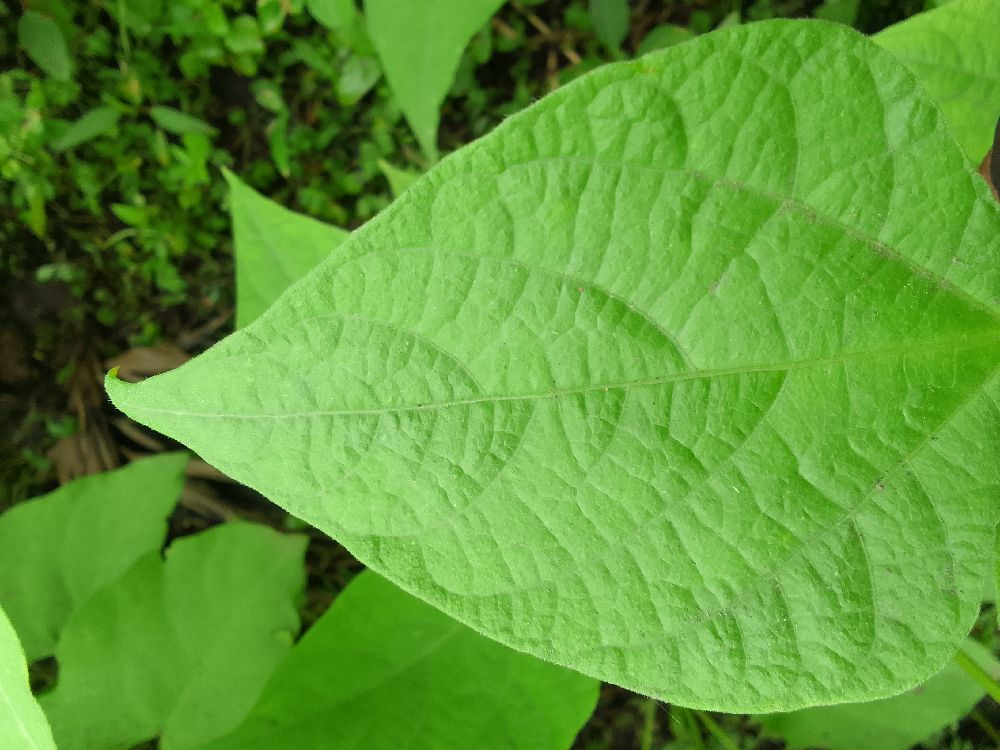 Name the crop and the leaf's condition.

common bean, healthy
